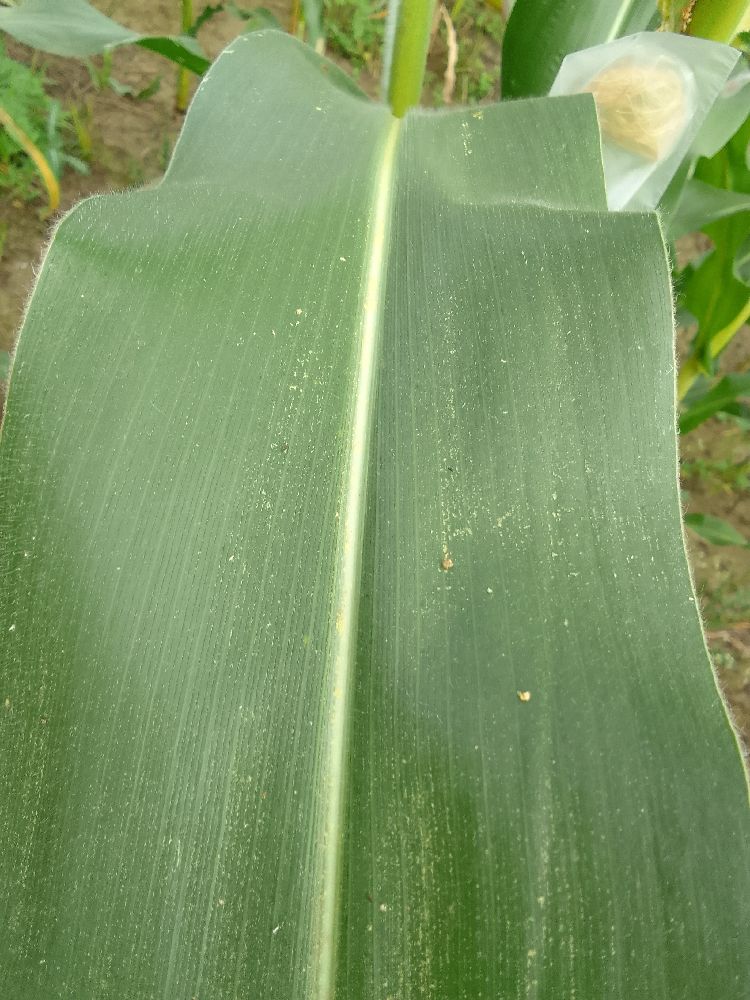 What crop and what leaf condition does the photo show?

maize, healthy
